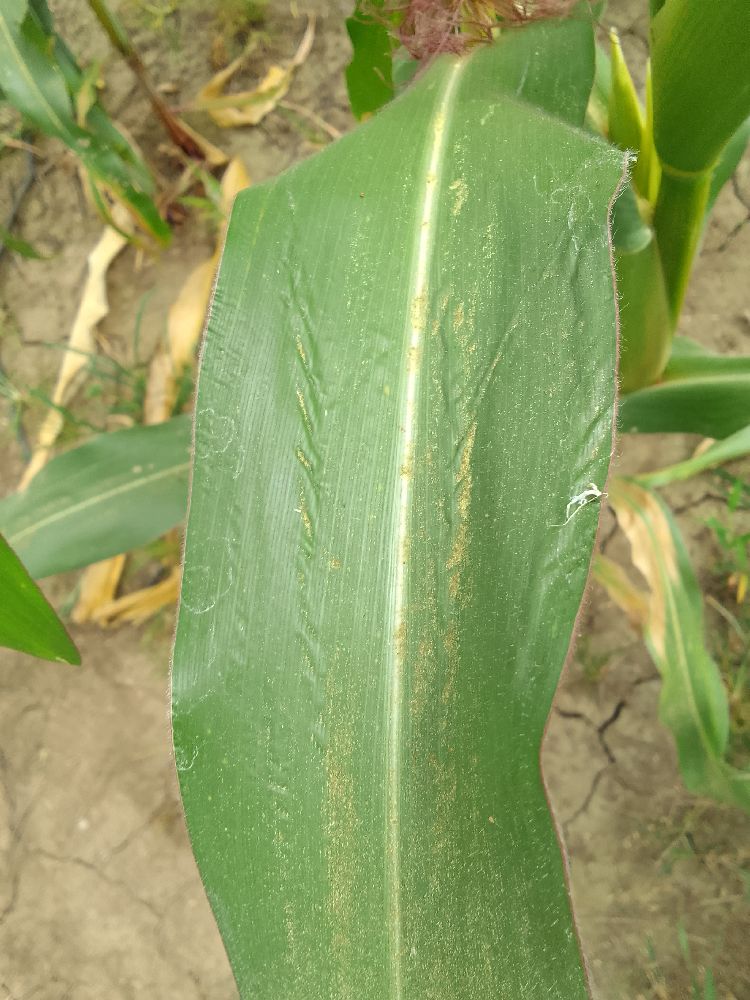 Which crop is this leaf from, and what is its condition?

maize, healthy
